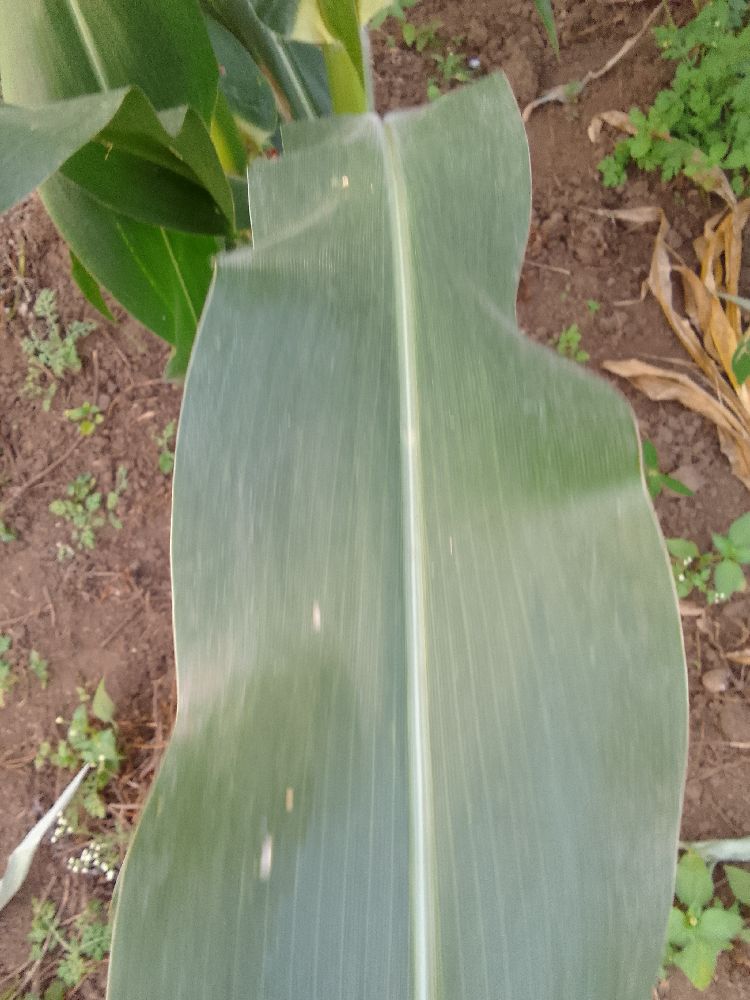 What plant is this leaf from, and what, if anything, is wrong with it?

maize, healthy
